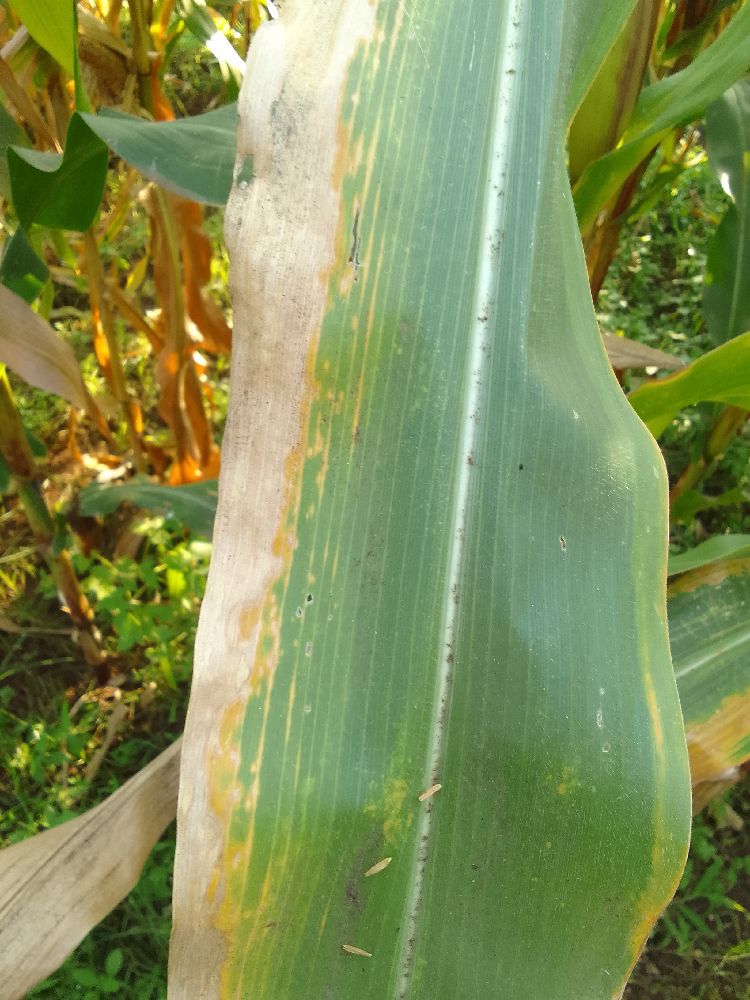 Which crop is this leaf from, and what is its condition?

maize, maize lethal necrosis
